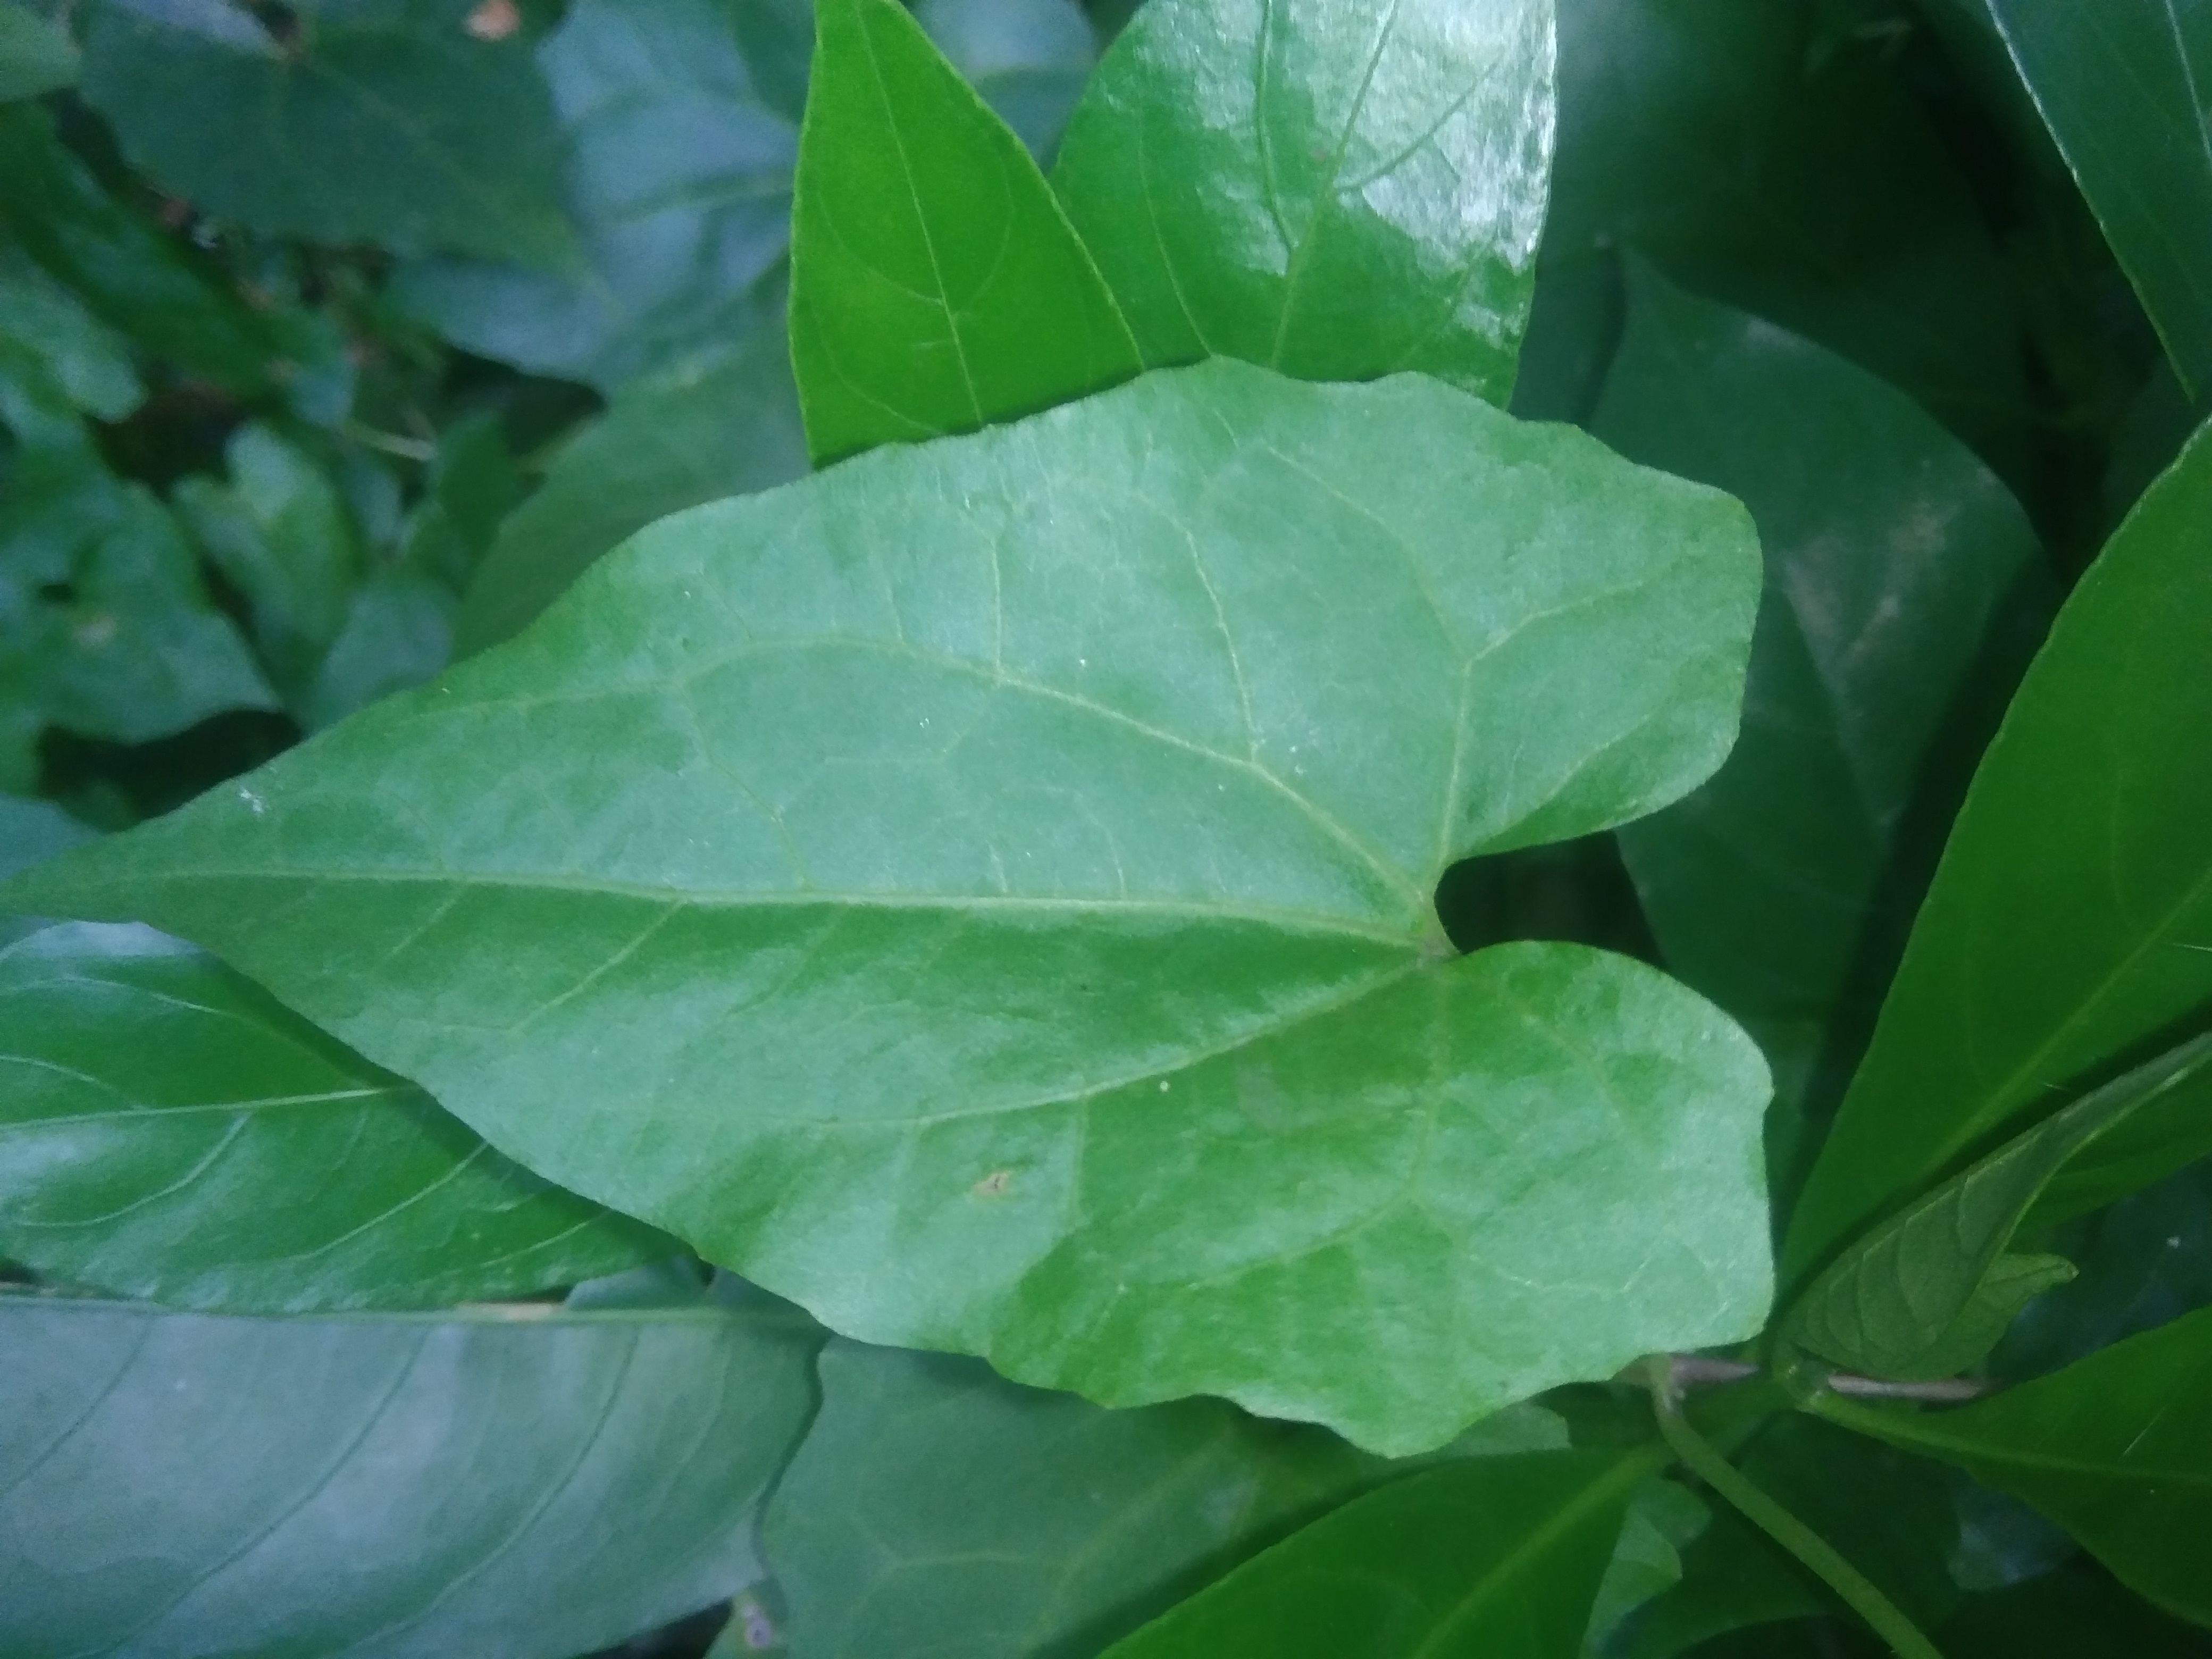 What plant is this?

bitter vine
